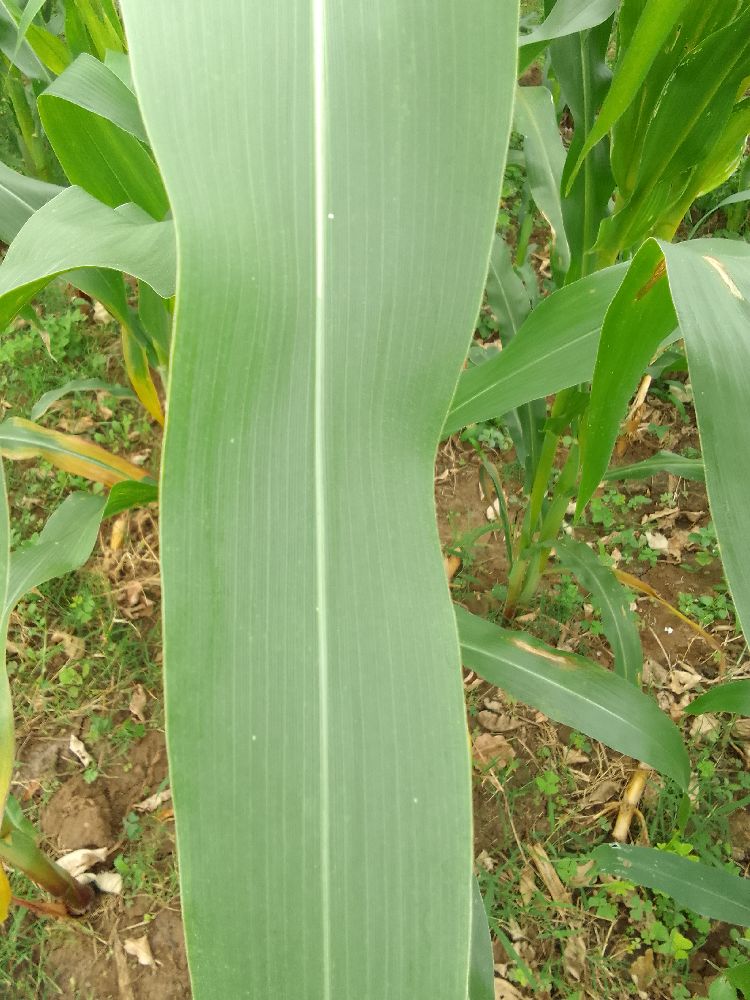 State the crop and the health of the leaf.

maize, healthy
